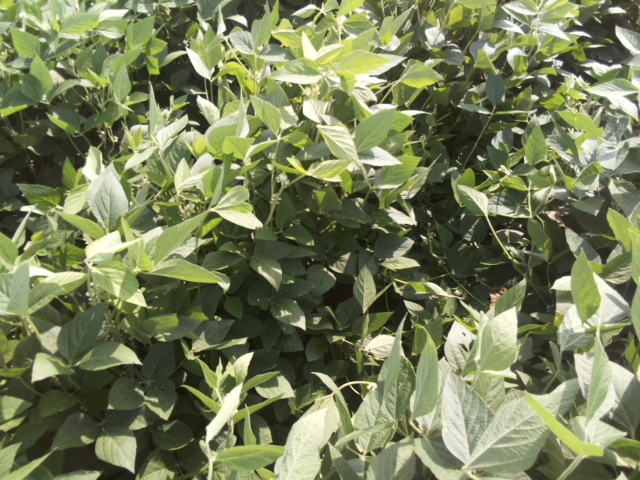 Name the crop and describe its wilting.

soybean, leaves with no wilting
